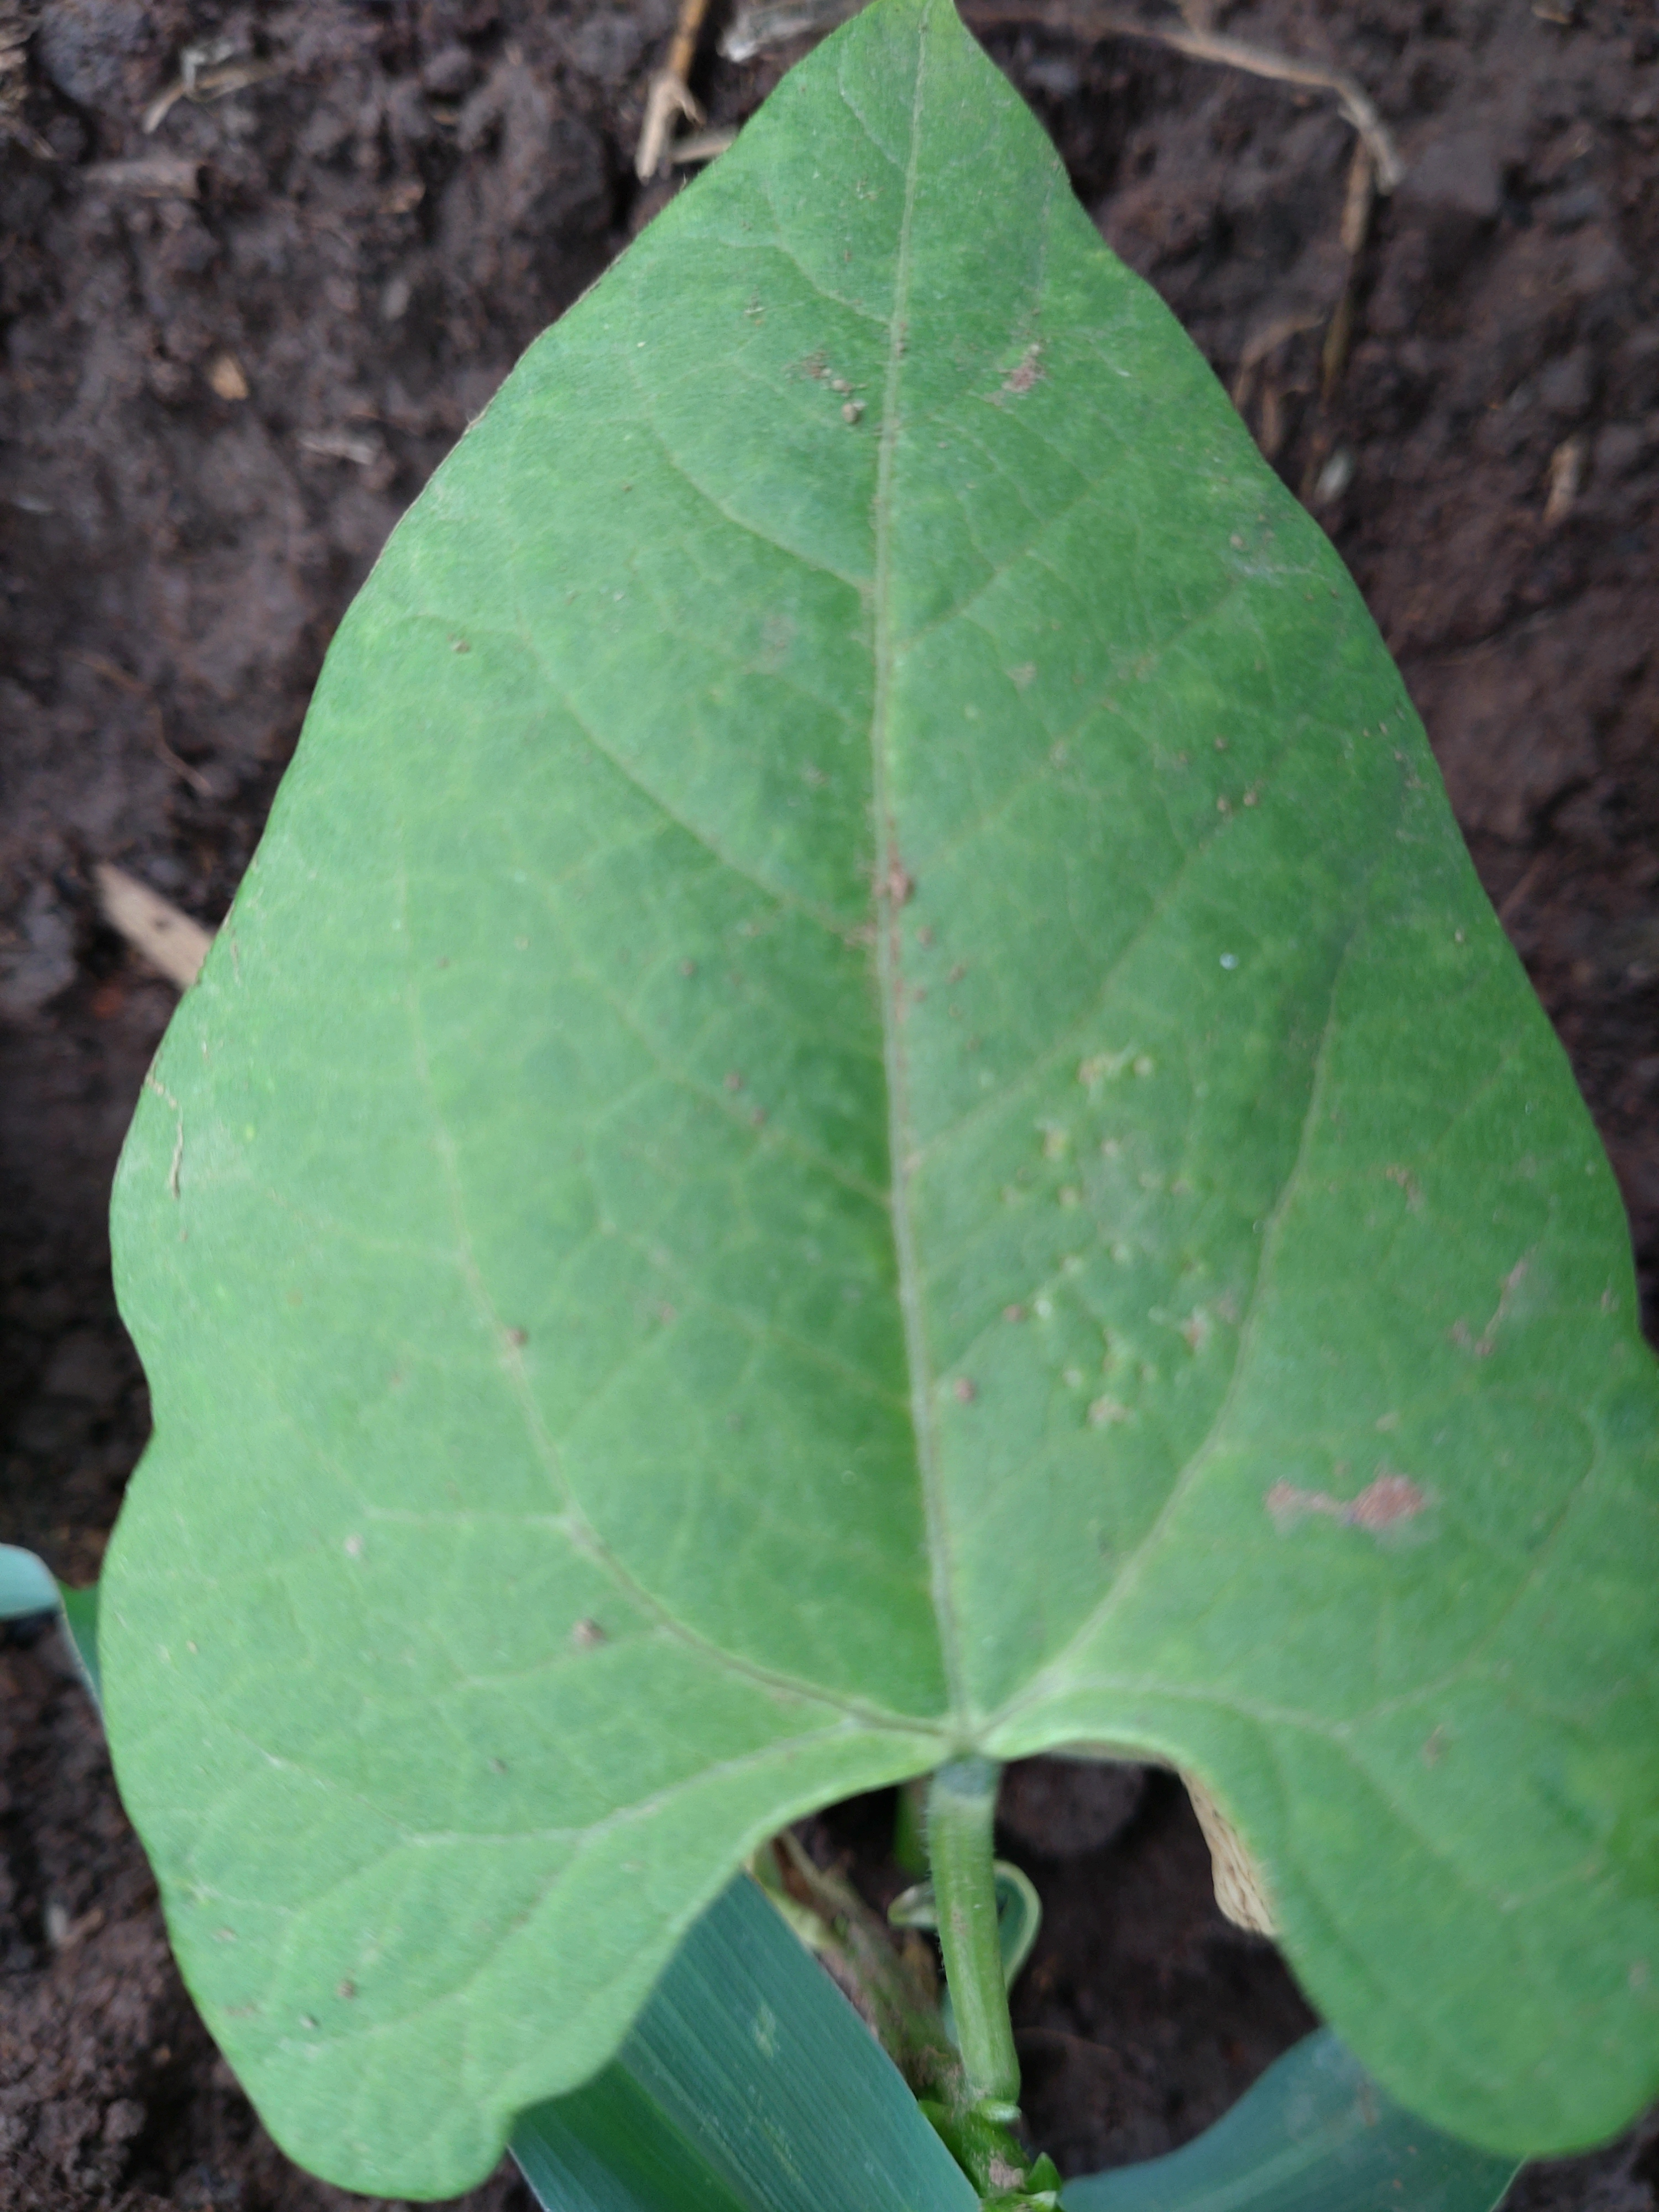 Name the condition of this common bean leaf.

healthy
